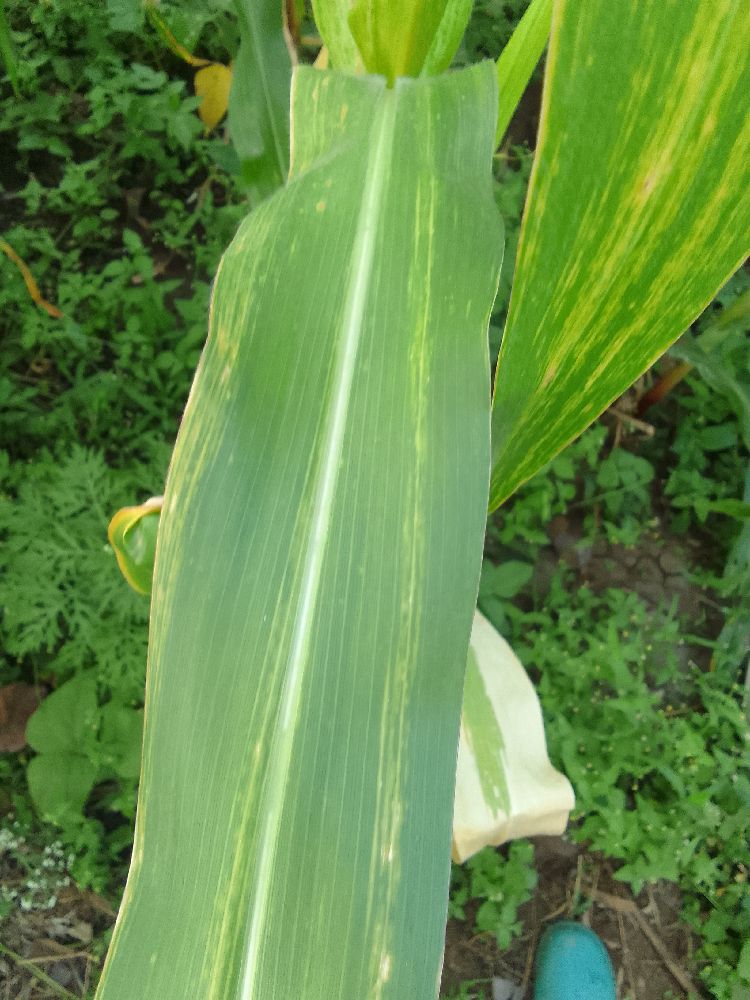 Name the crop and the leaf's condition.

maize, maize lethal necrosis
